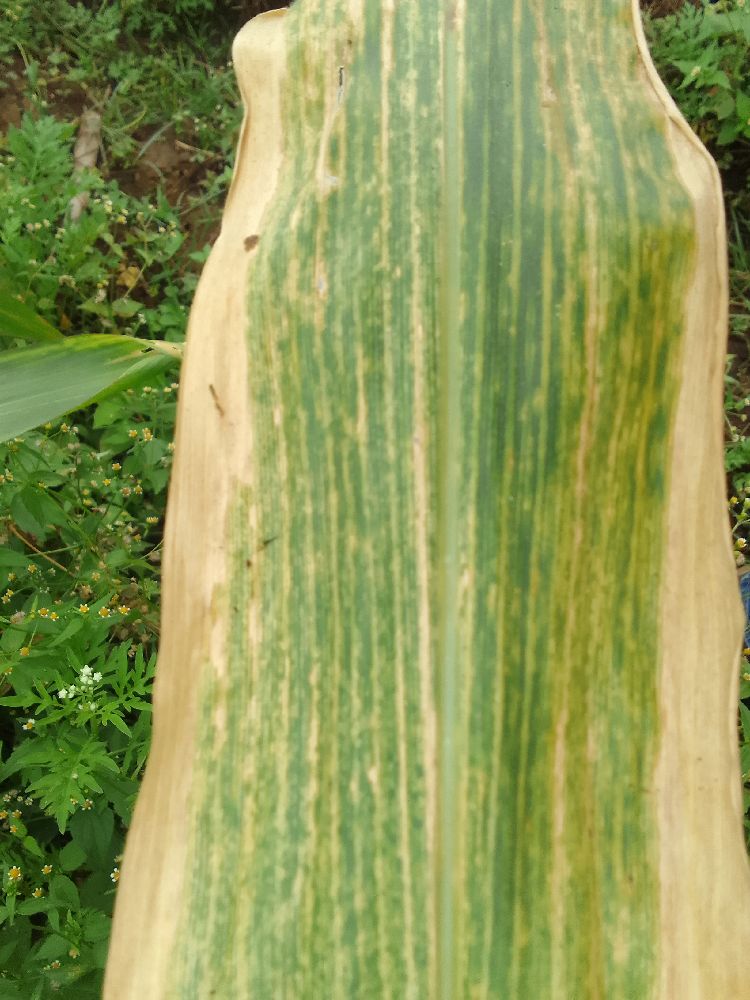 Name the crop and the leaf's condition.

maize, maize lethal necrosis
